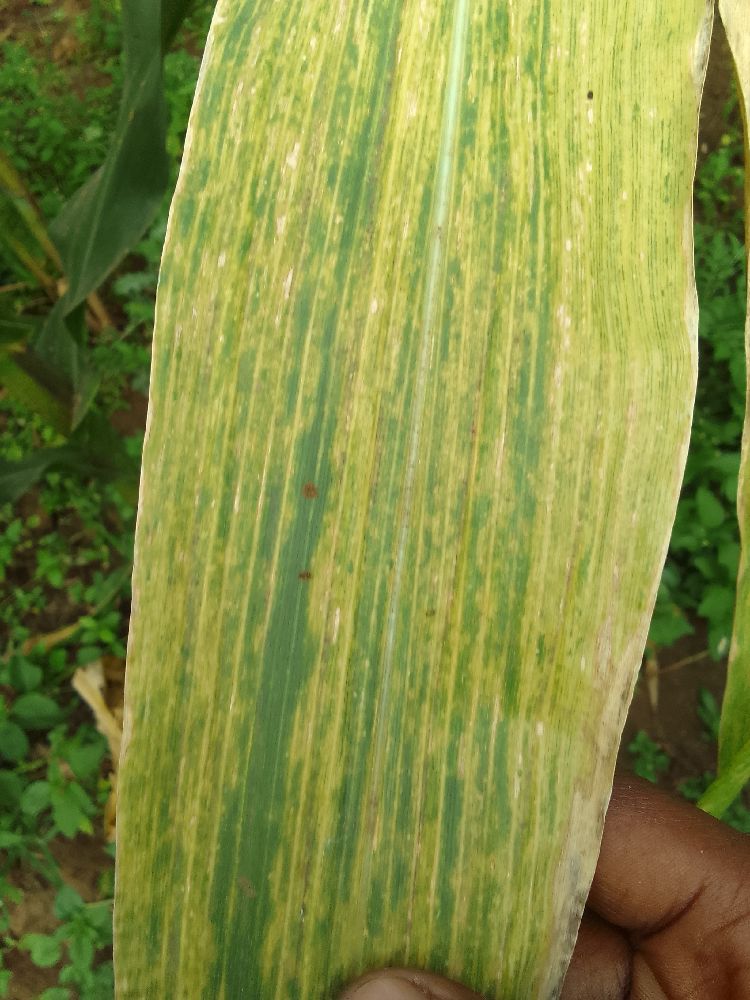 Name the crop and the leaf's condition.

maize, maize lethal necrosis
